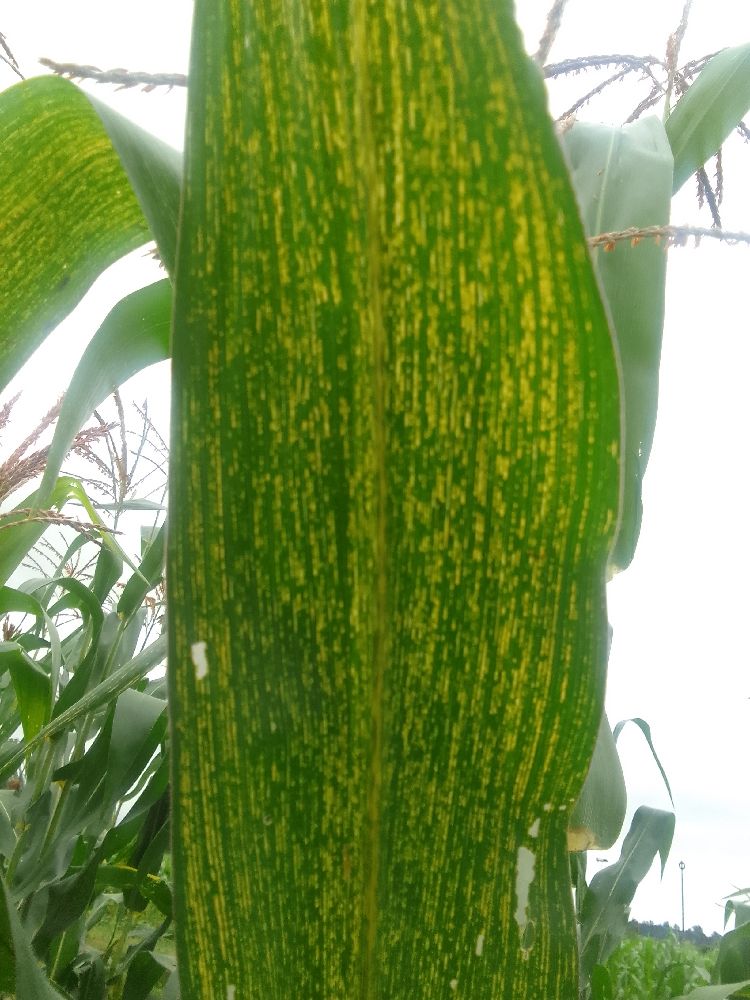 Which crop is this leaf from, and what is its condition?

maize, maize streak virus
